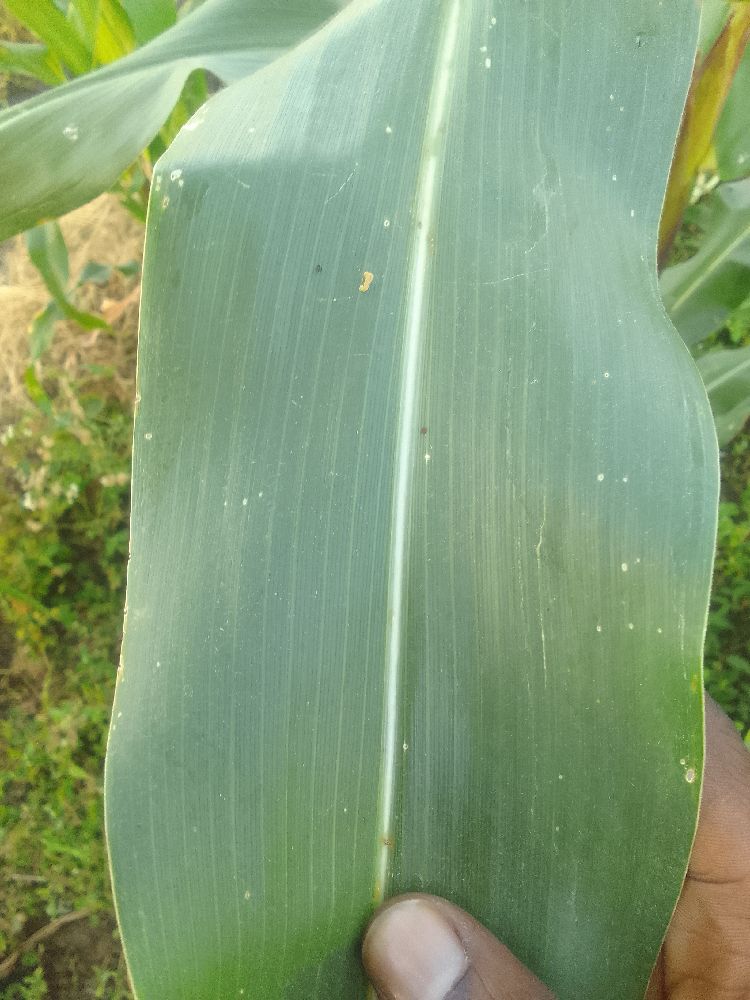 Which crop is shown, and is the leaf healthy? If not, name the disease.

maize, healthy
